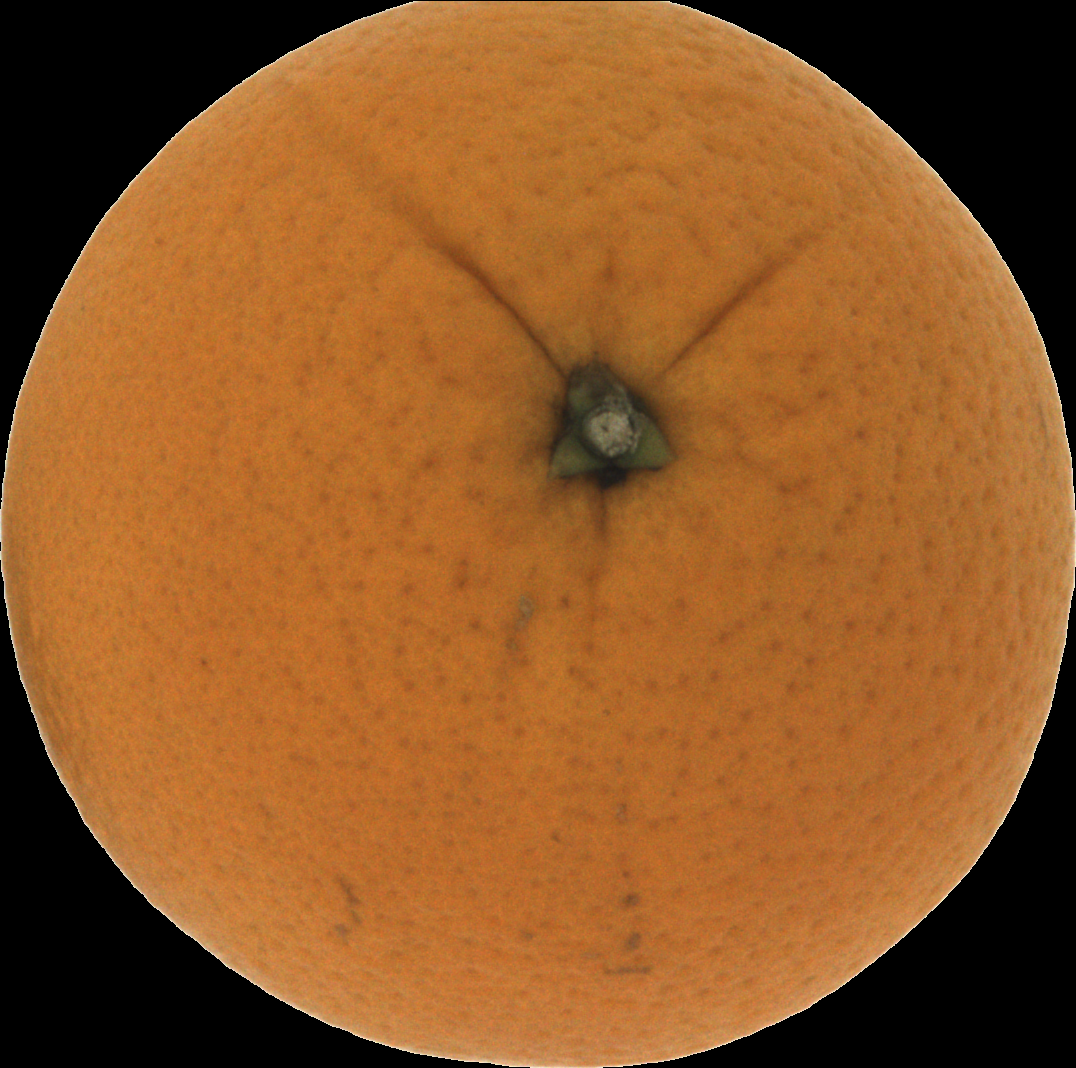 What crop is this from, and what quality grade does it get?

orange, good
